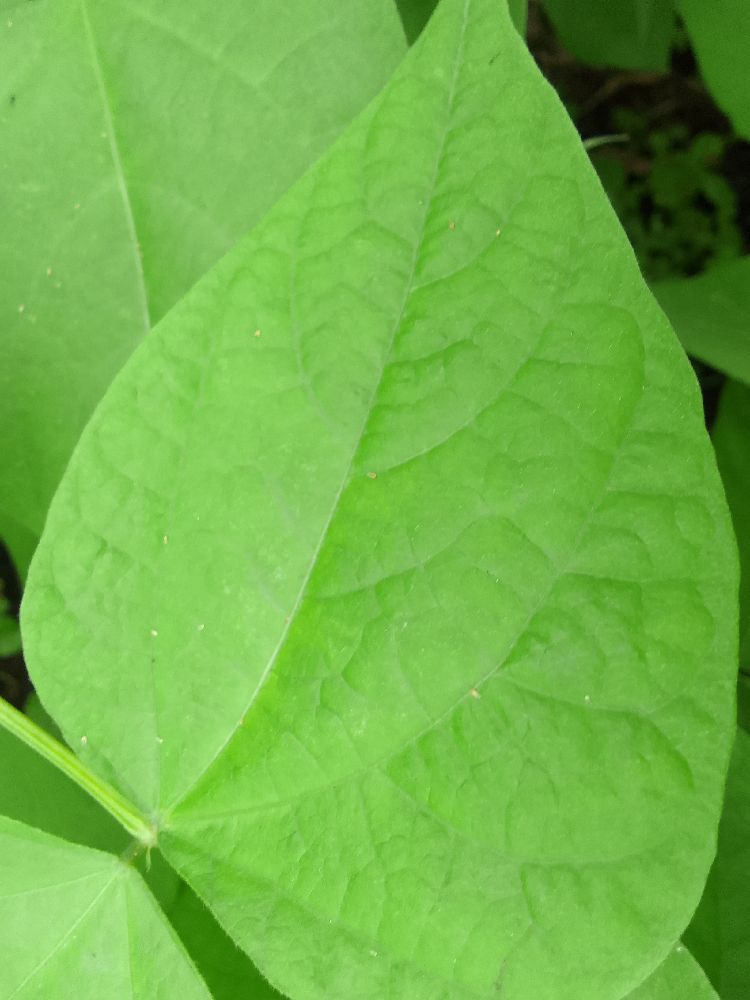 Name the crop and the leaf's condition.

common bean, healthy
